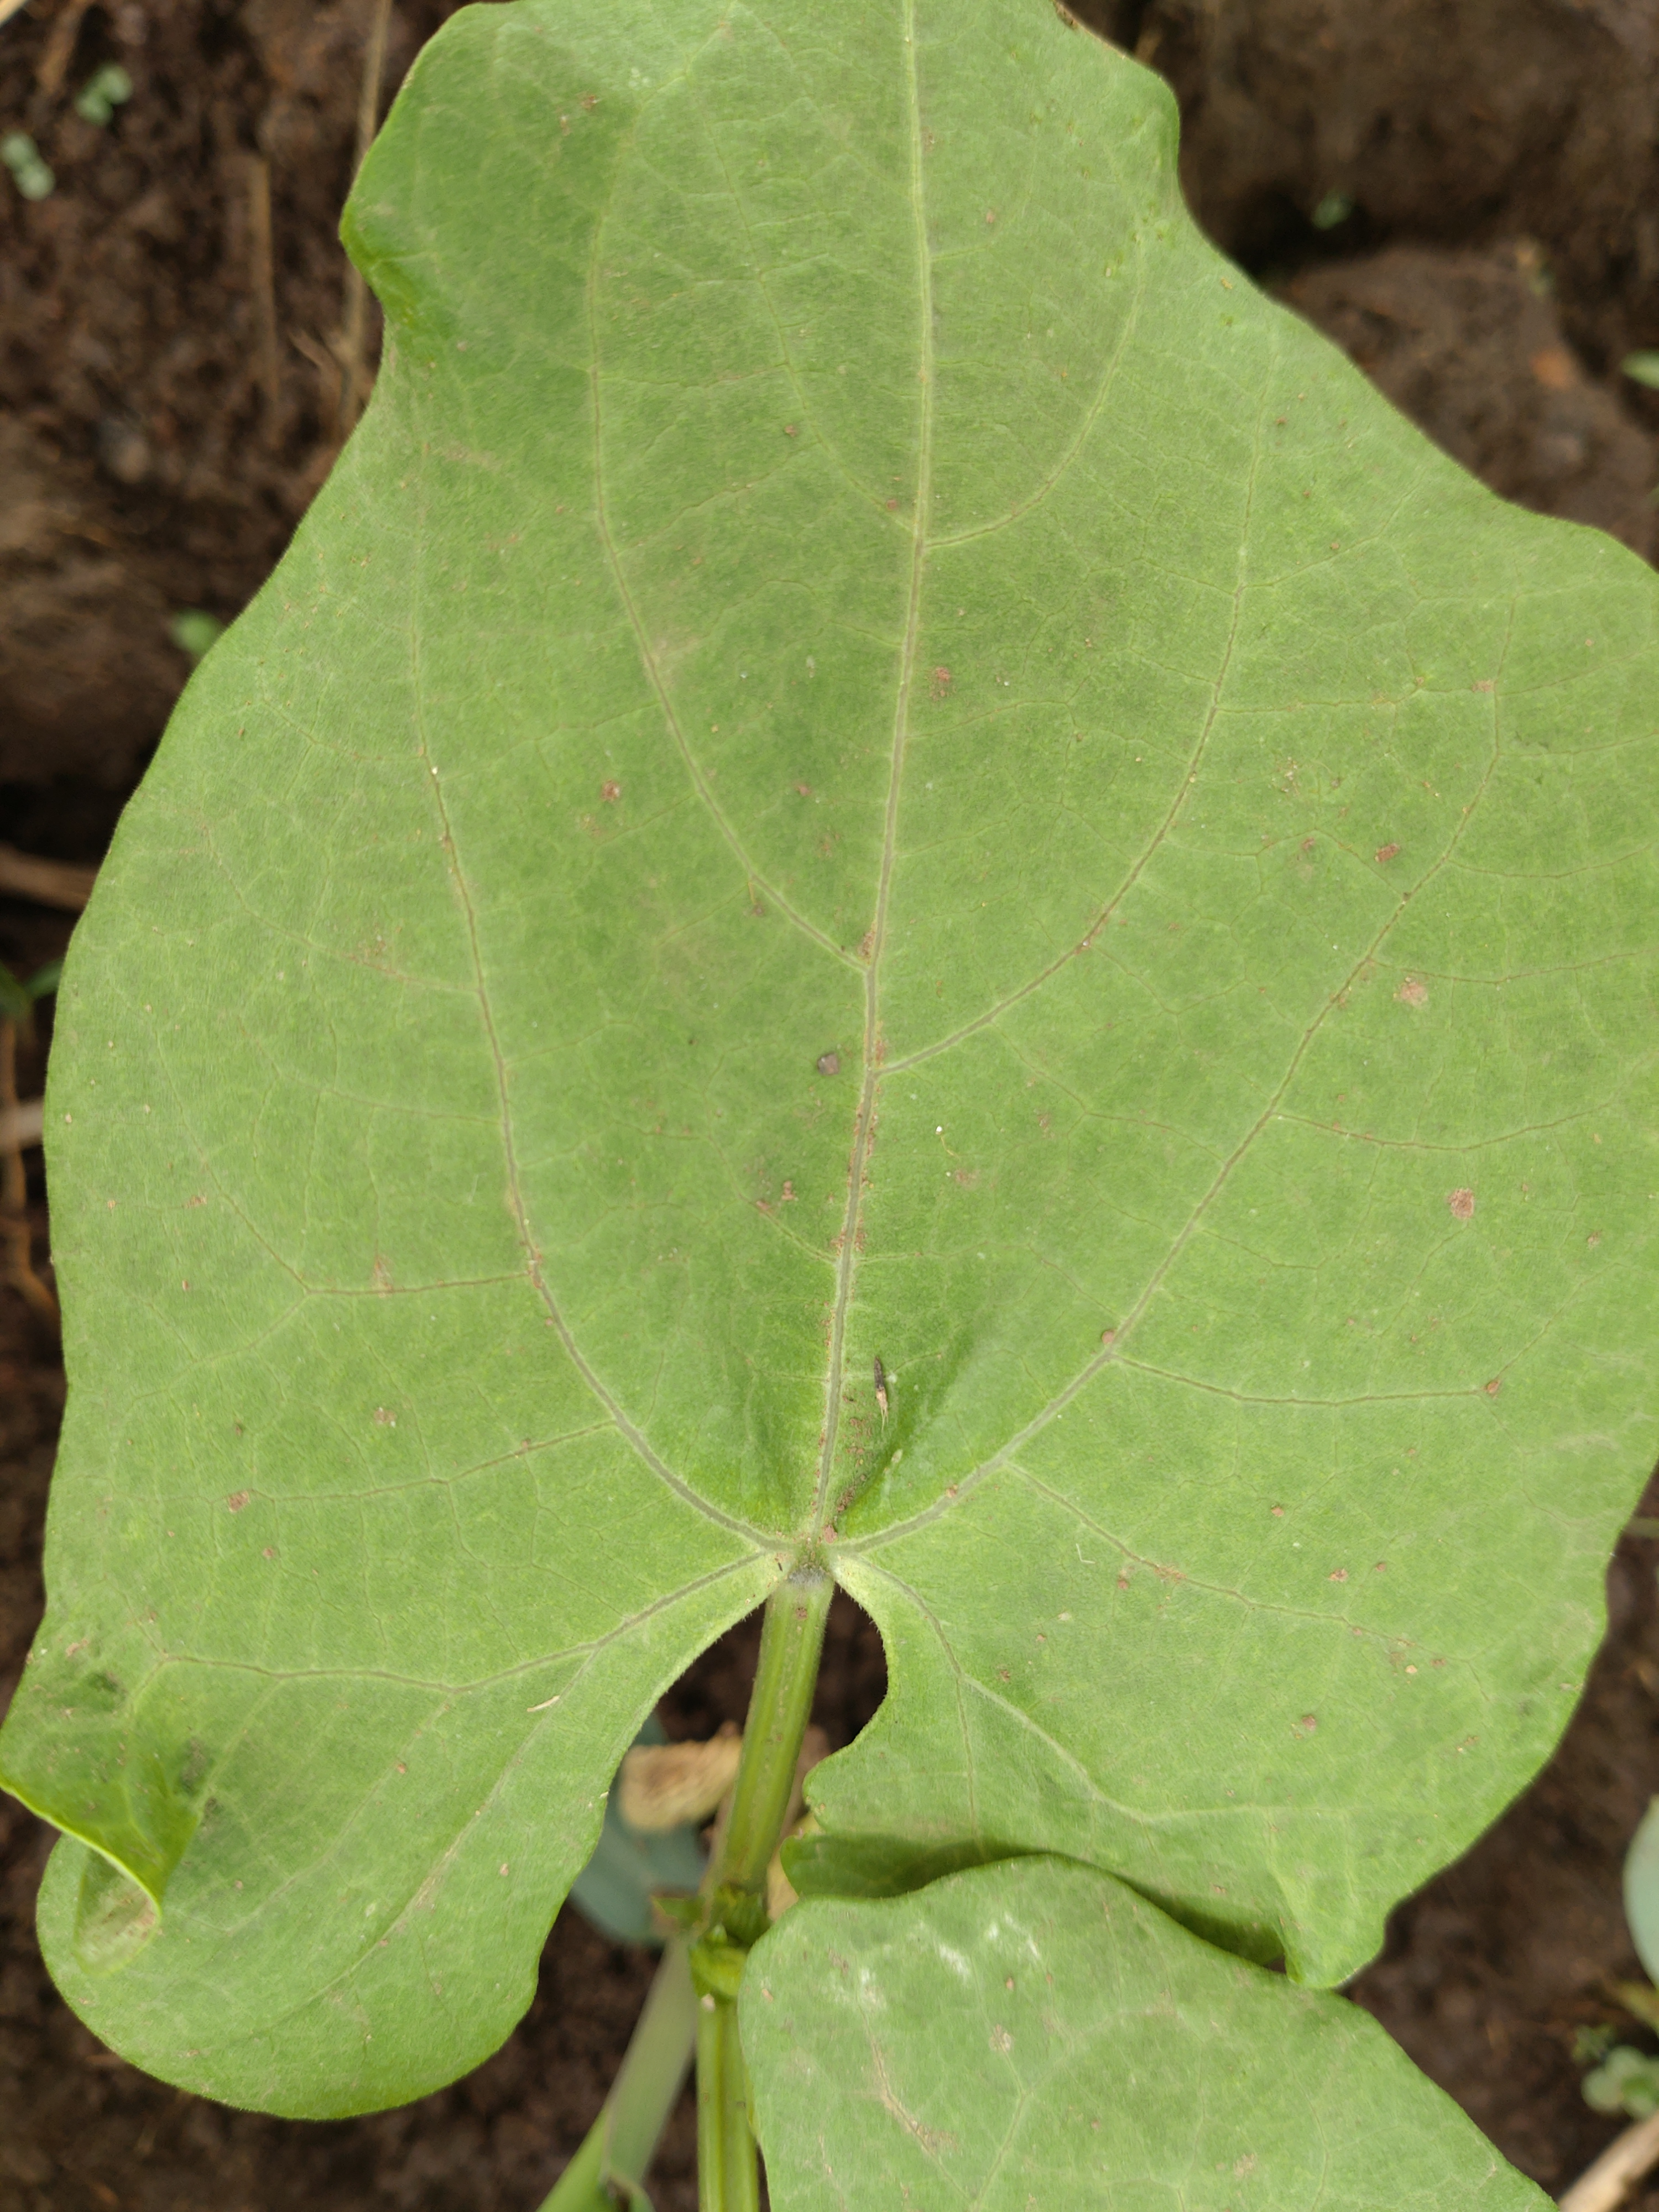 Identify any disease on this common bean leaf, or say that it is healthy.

healthy
